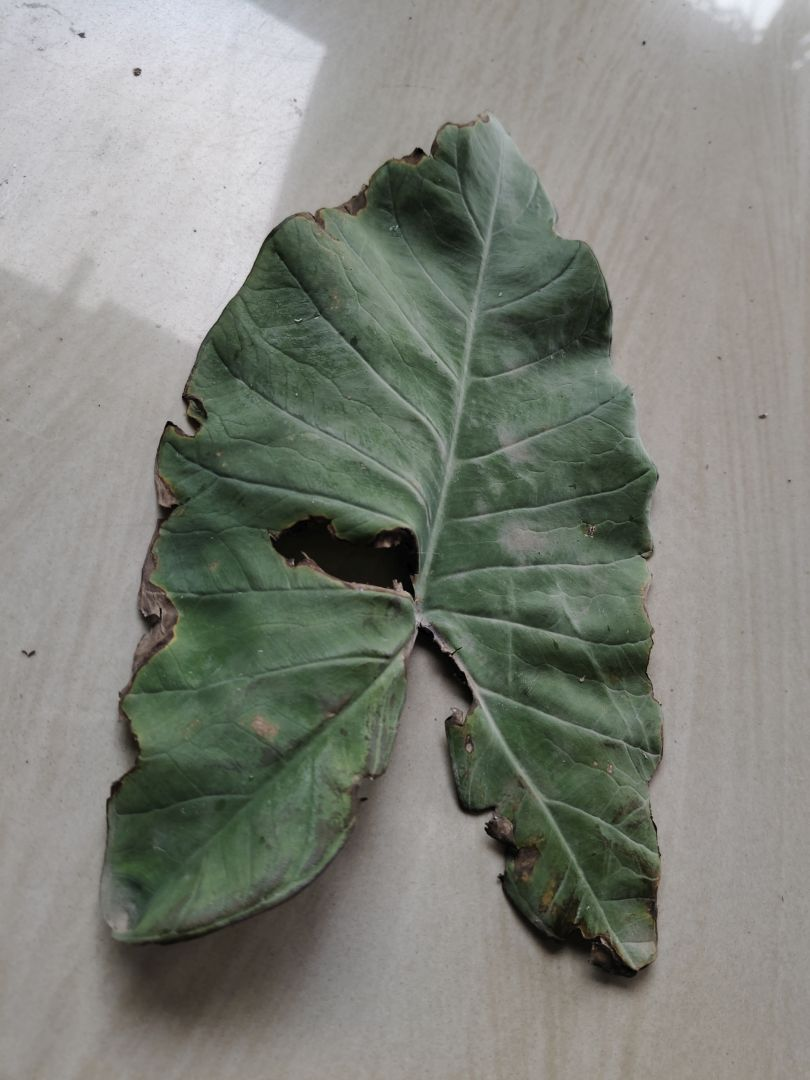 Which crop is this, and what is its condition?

taro, leaf blight
